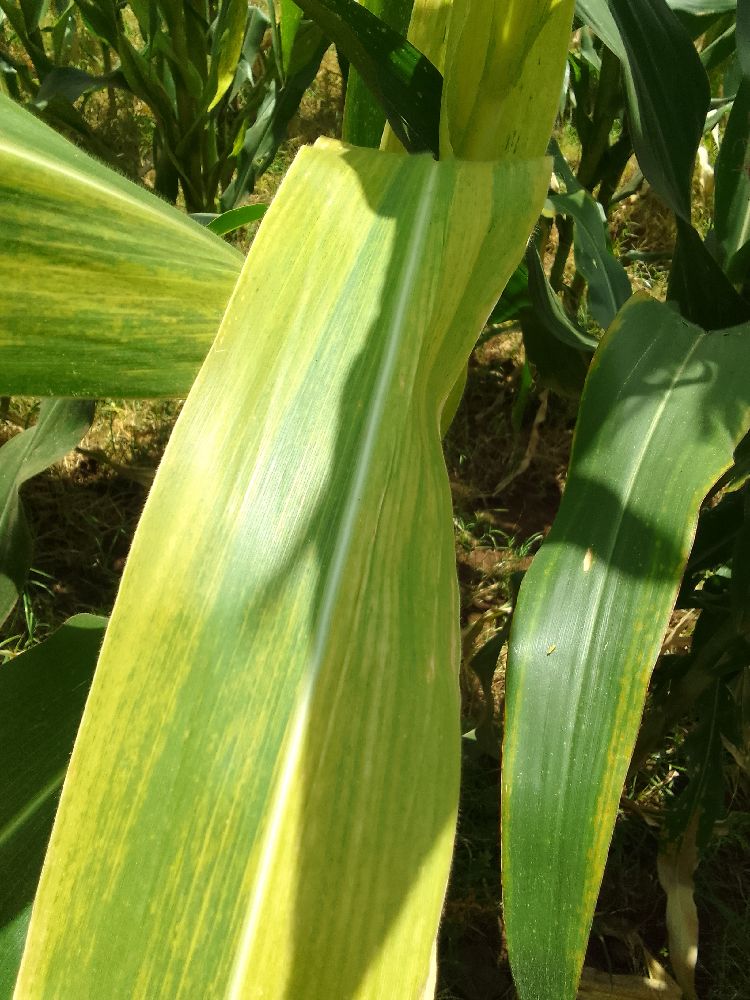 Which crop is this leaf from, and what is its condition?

maize, maize lethal necrosis
